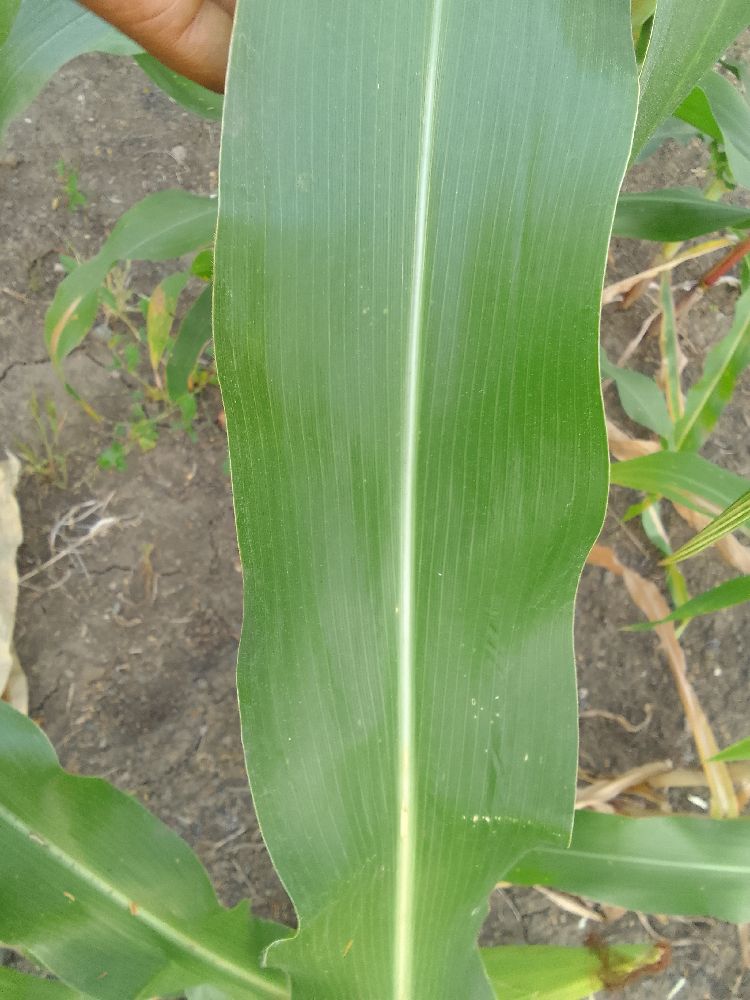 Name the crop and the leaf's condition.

maize, healthy
